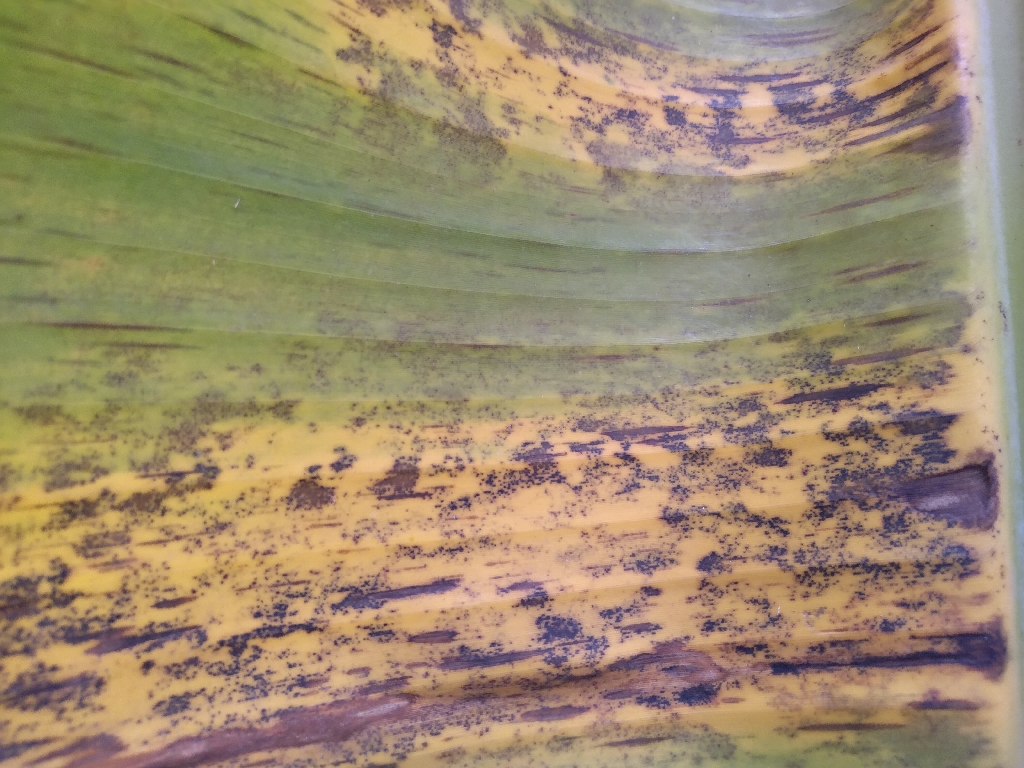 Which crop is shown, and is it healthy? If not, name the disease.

banana, black sigatoka
